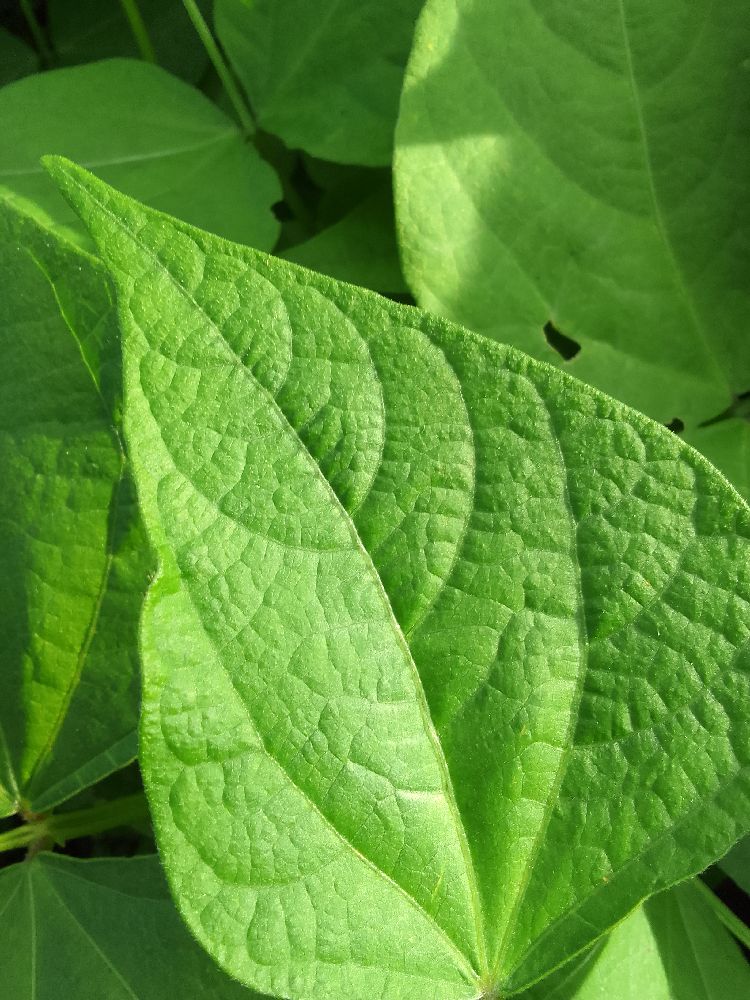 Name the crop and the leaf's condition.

common bean, healthy
